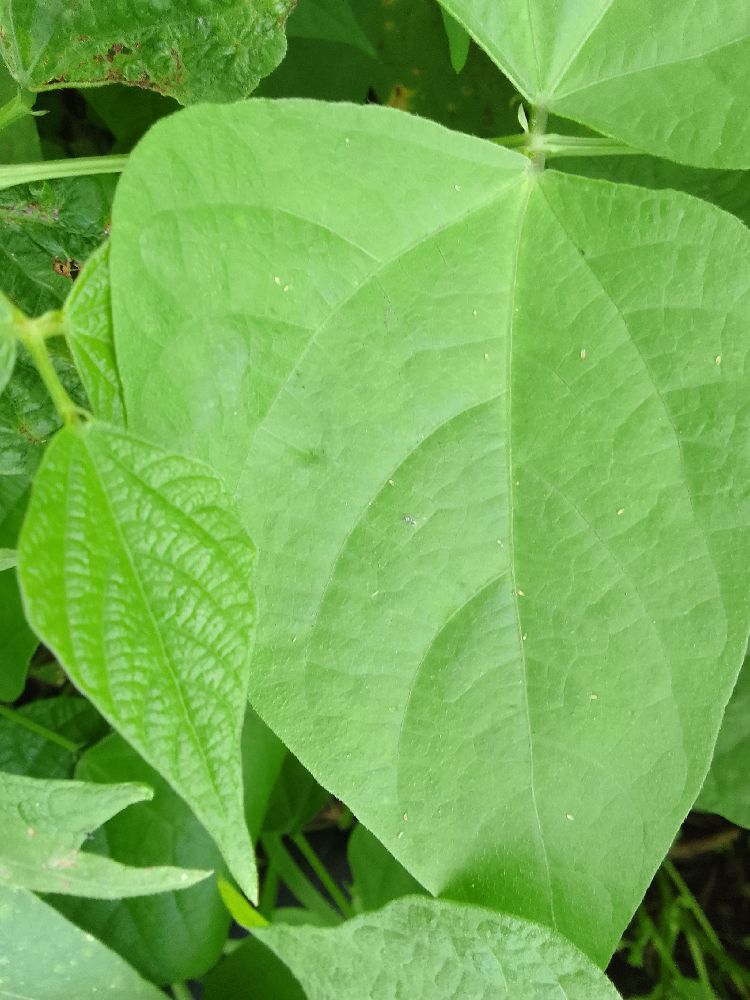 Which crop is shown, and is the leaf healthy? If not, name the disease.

common bean, healthy
